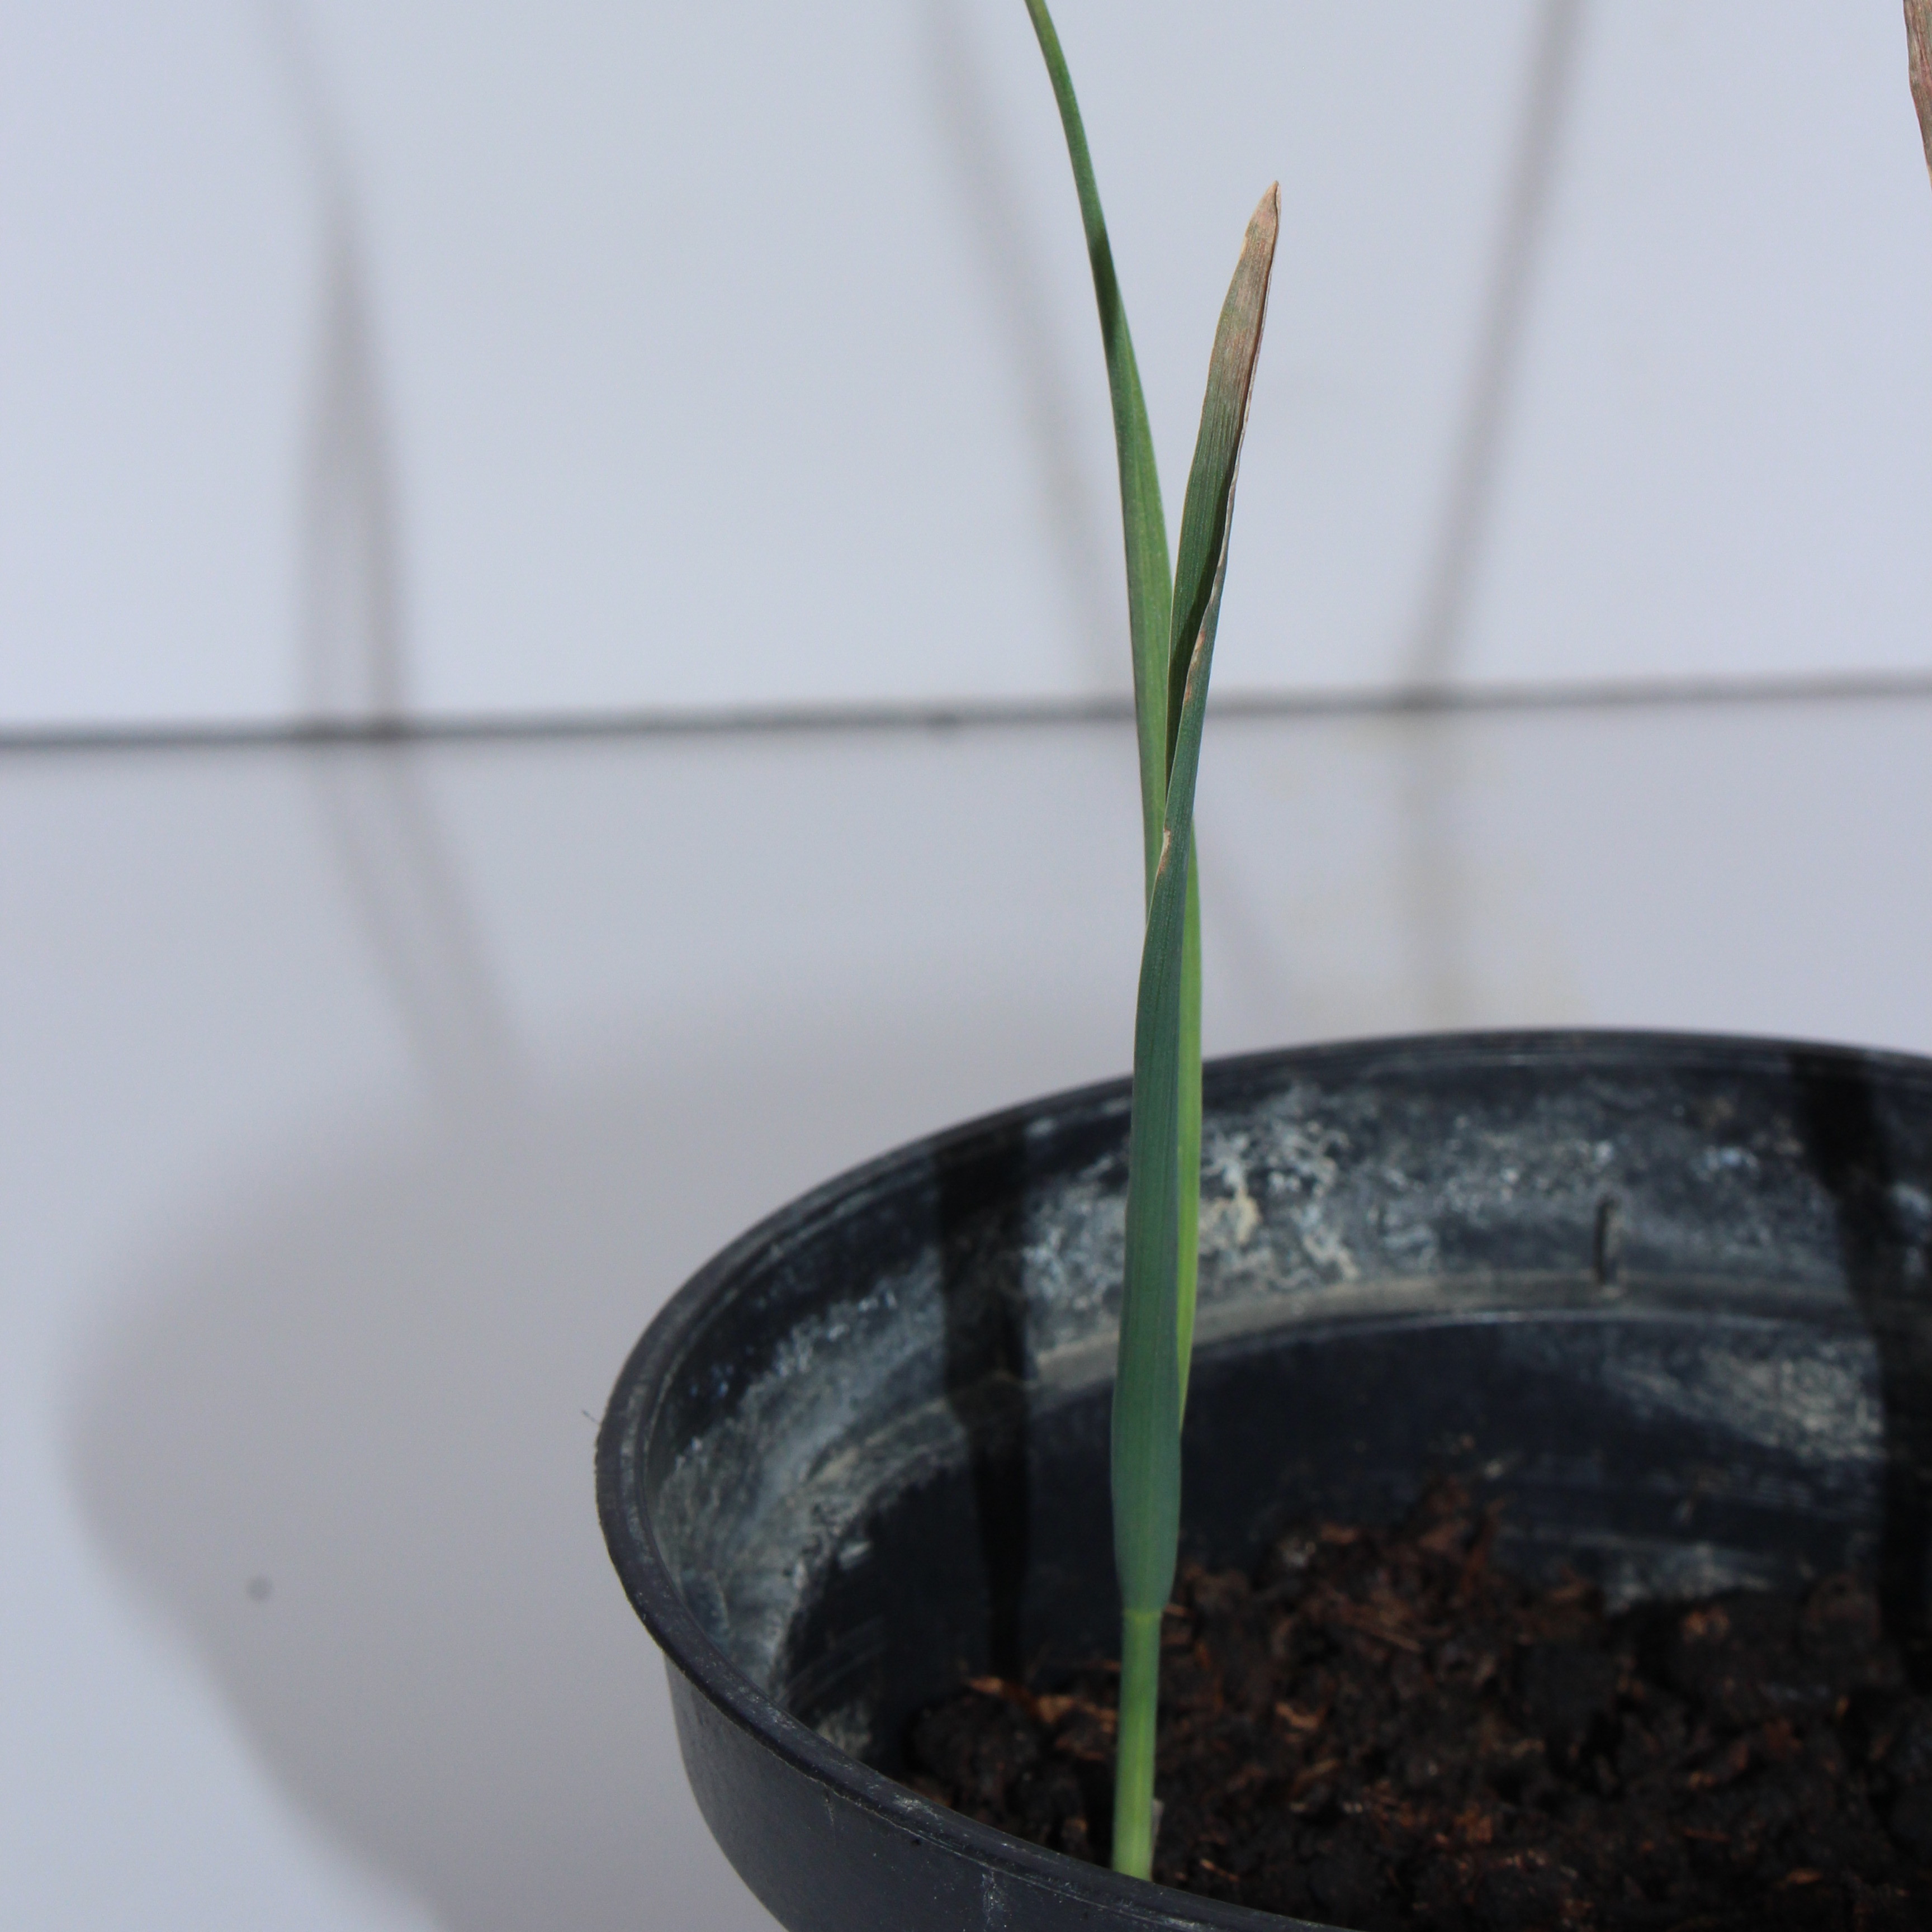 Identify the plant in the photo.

Avena sterilis
